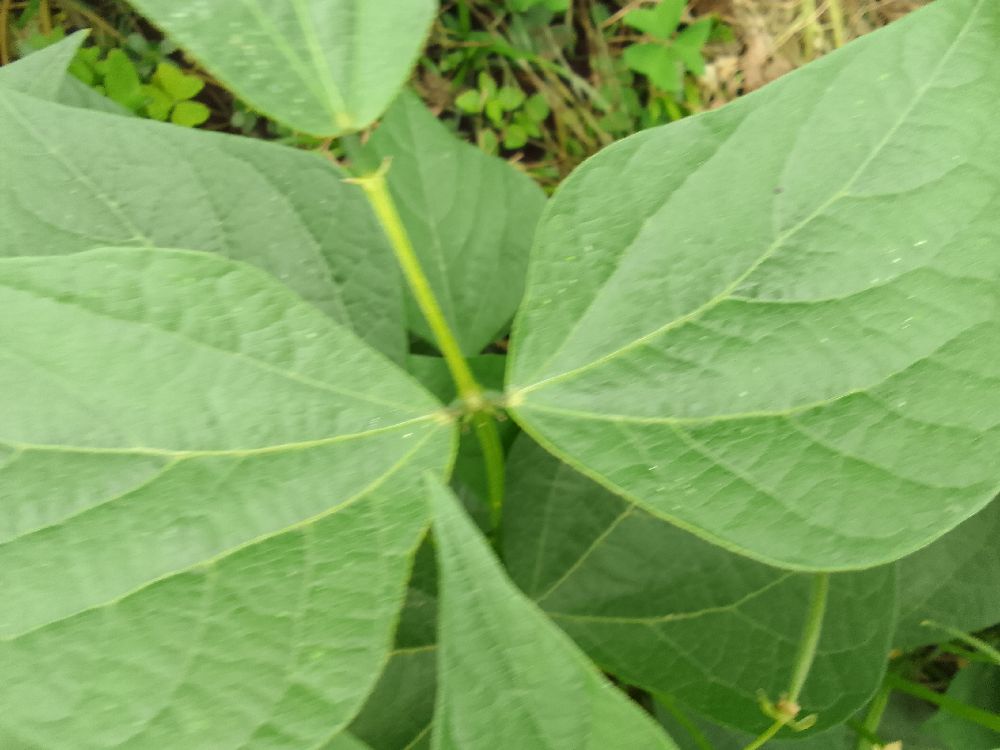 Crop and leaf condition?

common bean, healthy
